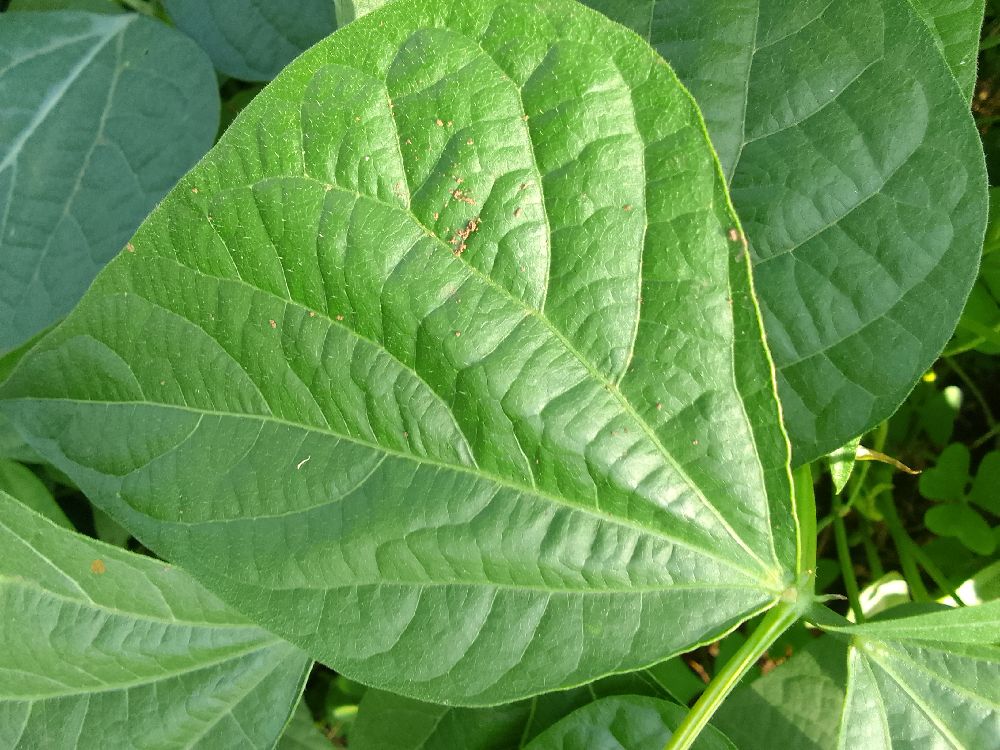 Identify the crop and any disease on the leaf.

common bean, healthy
